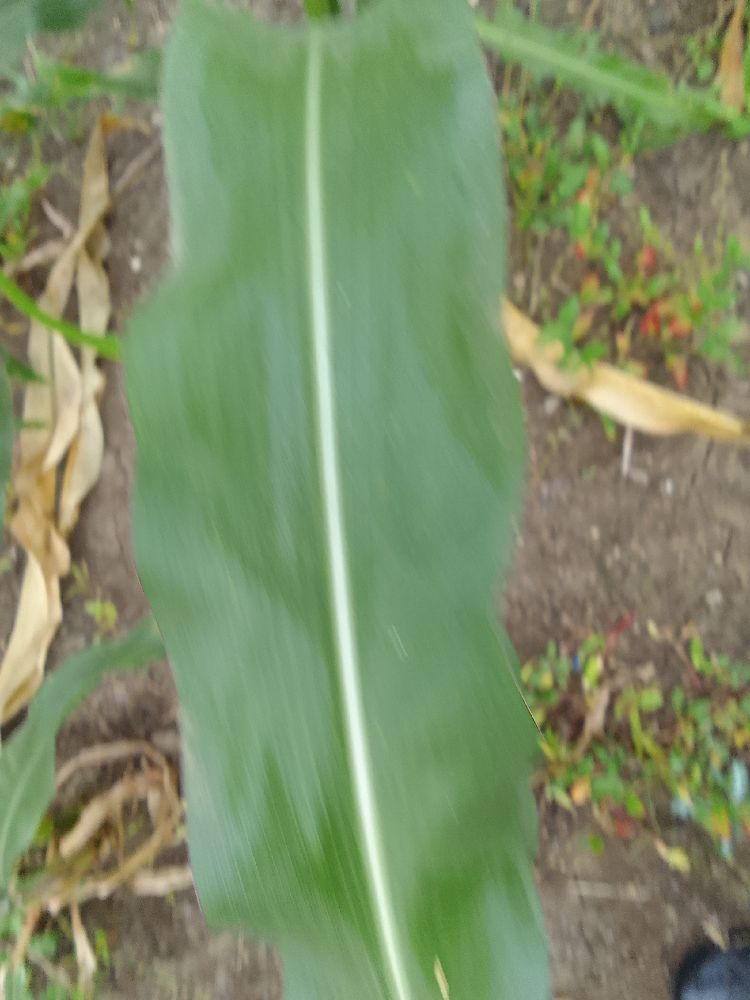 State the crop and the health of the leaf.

maize, healthy
